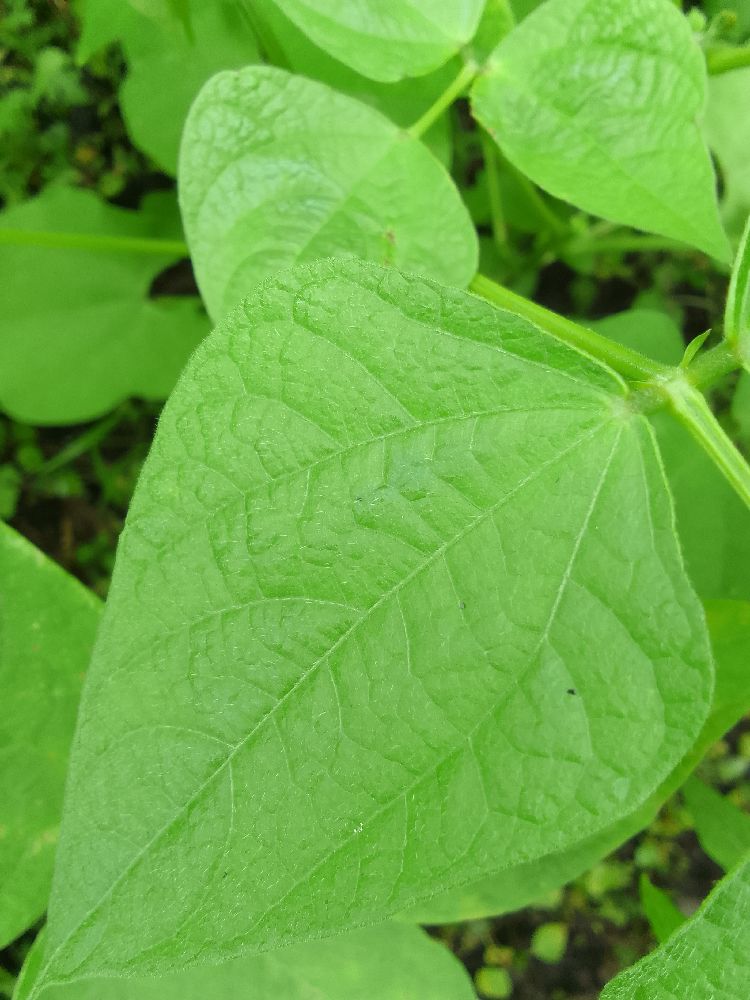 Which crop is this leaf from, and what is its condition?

common bean, healthy
